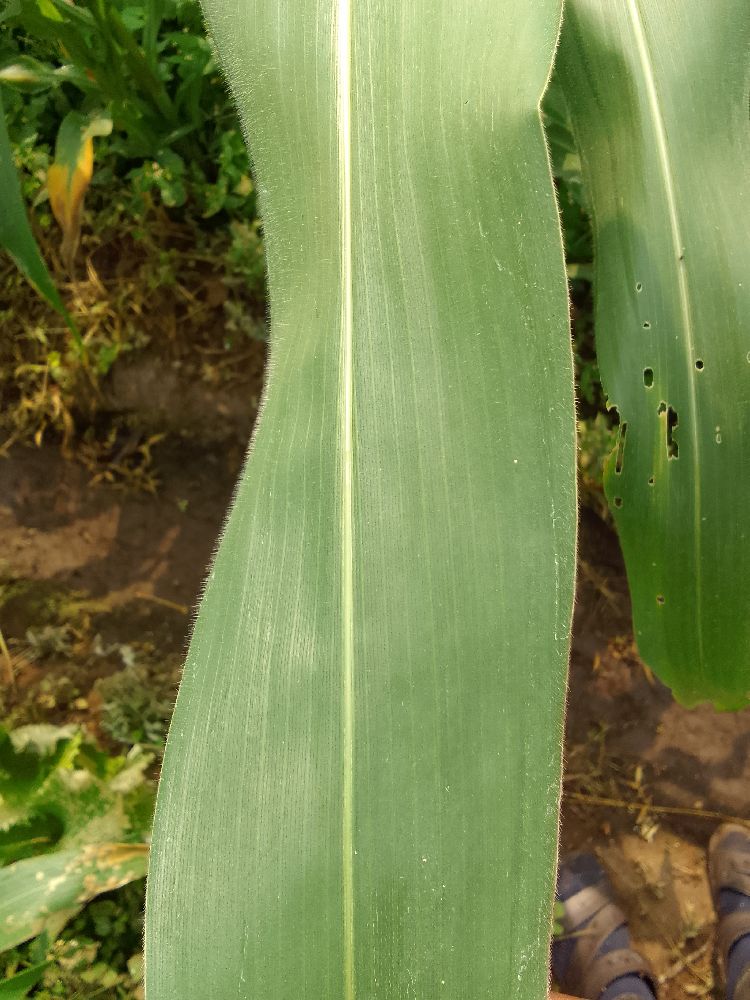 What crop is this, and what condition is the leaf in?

maize, healthy
